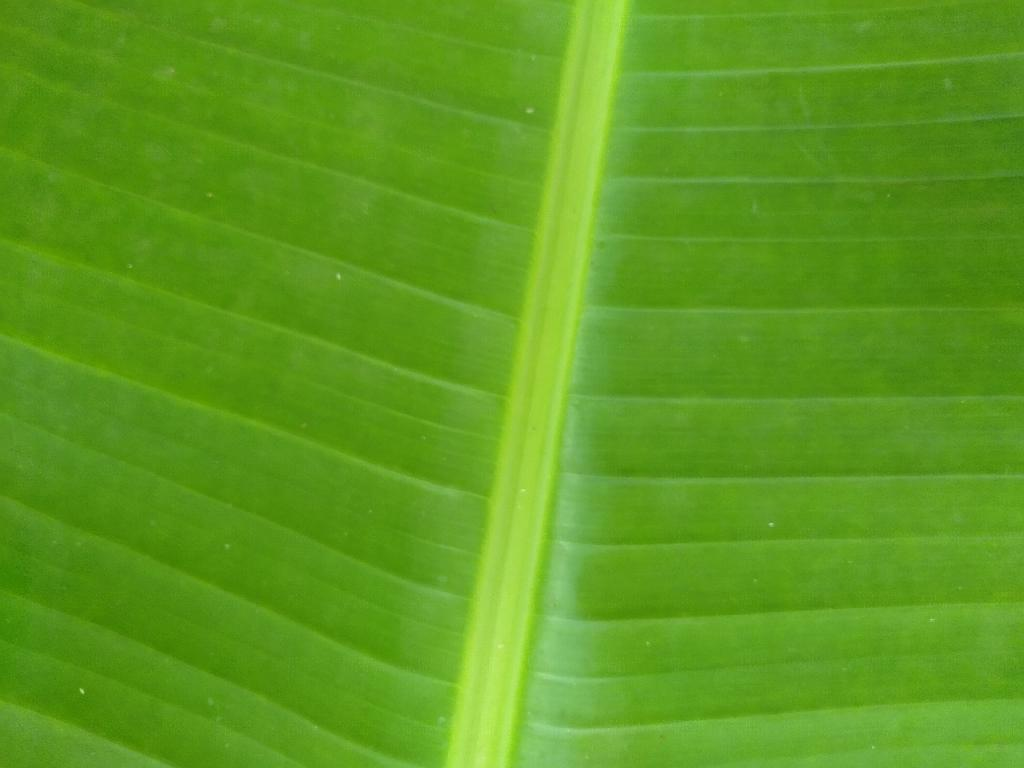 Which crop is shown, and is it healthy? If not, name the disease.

banana, healthy
